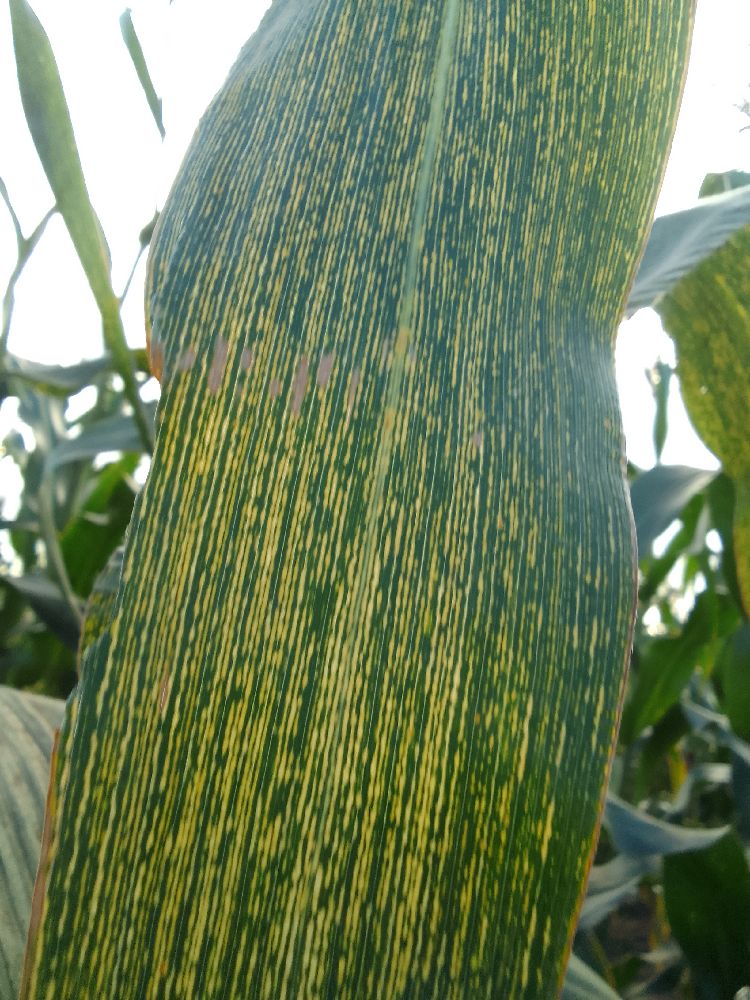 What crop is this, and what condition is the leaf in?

maize, maize streak virus
